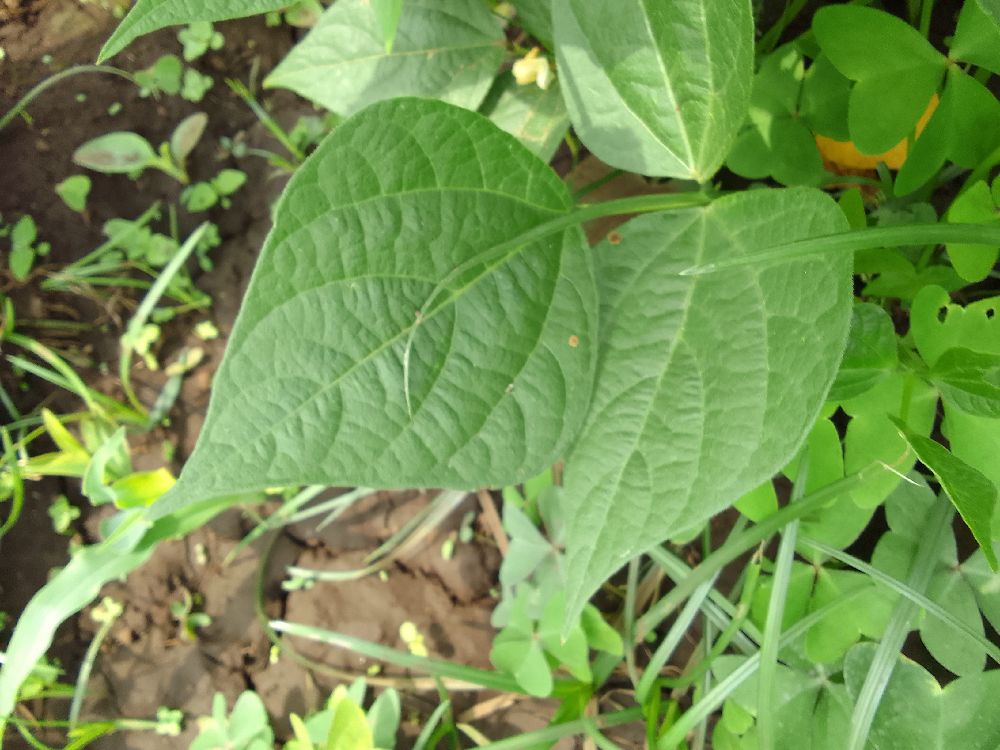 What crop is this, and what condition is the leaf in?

common bean, healthy
